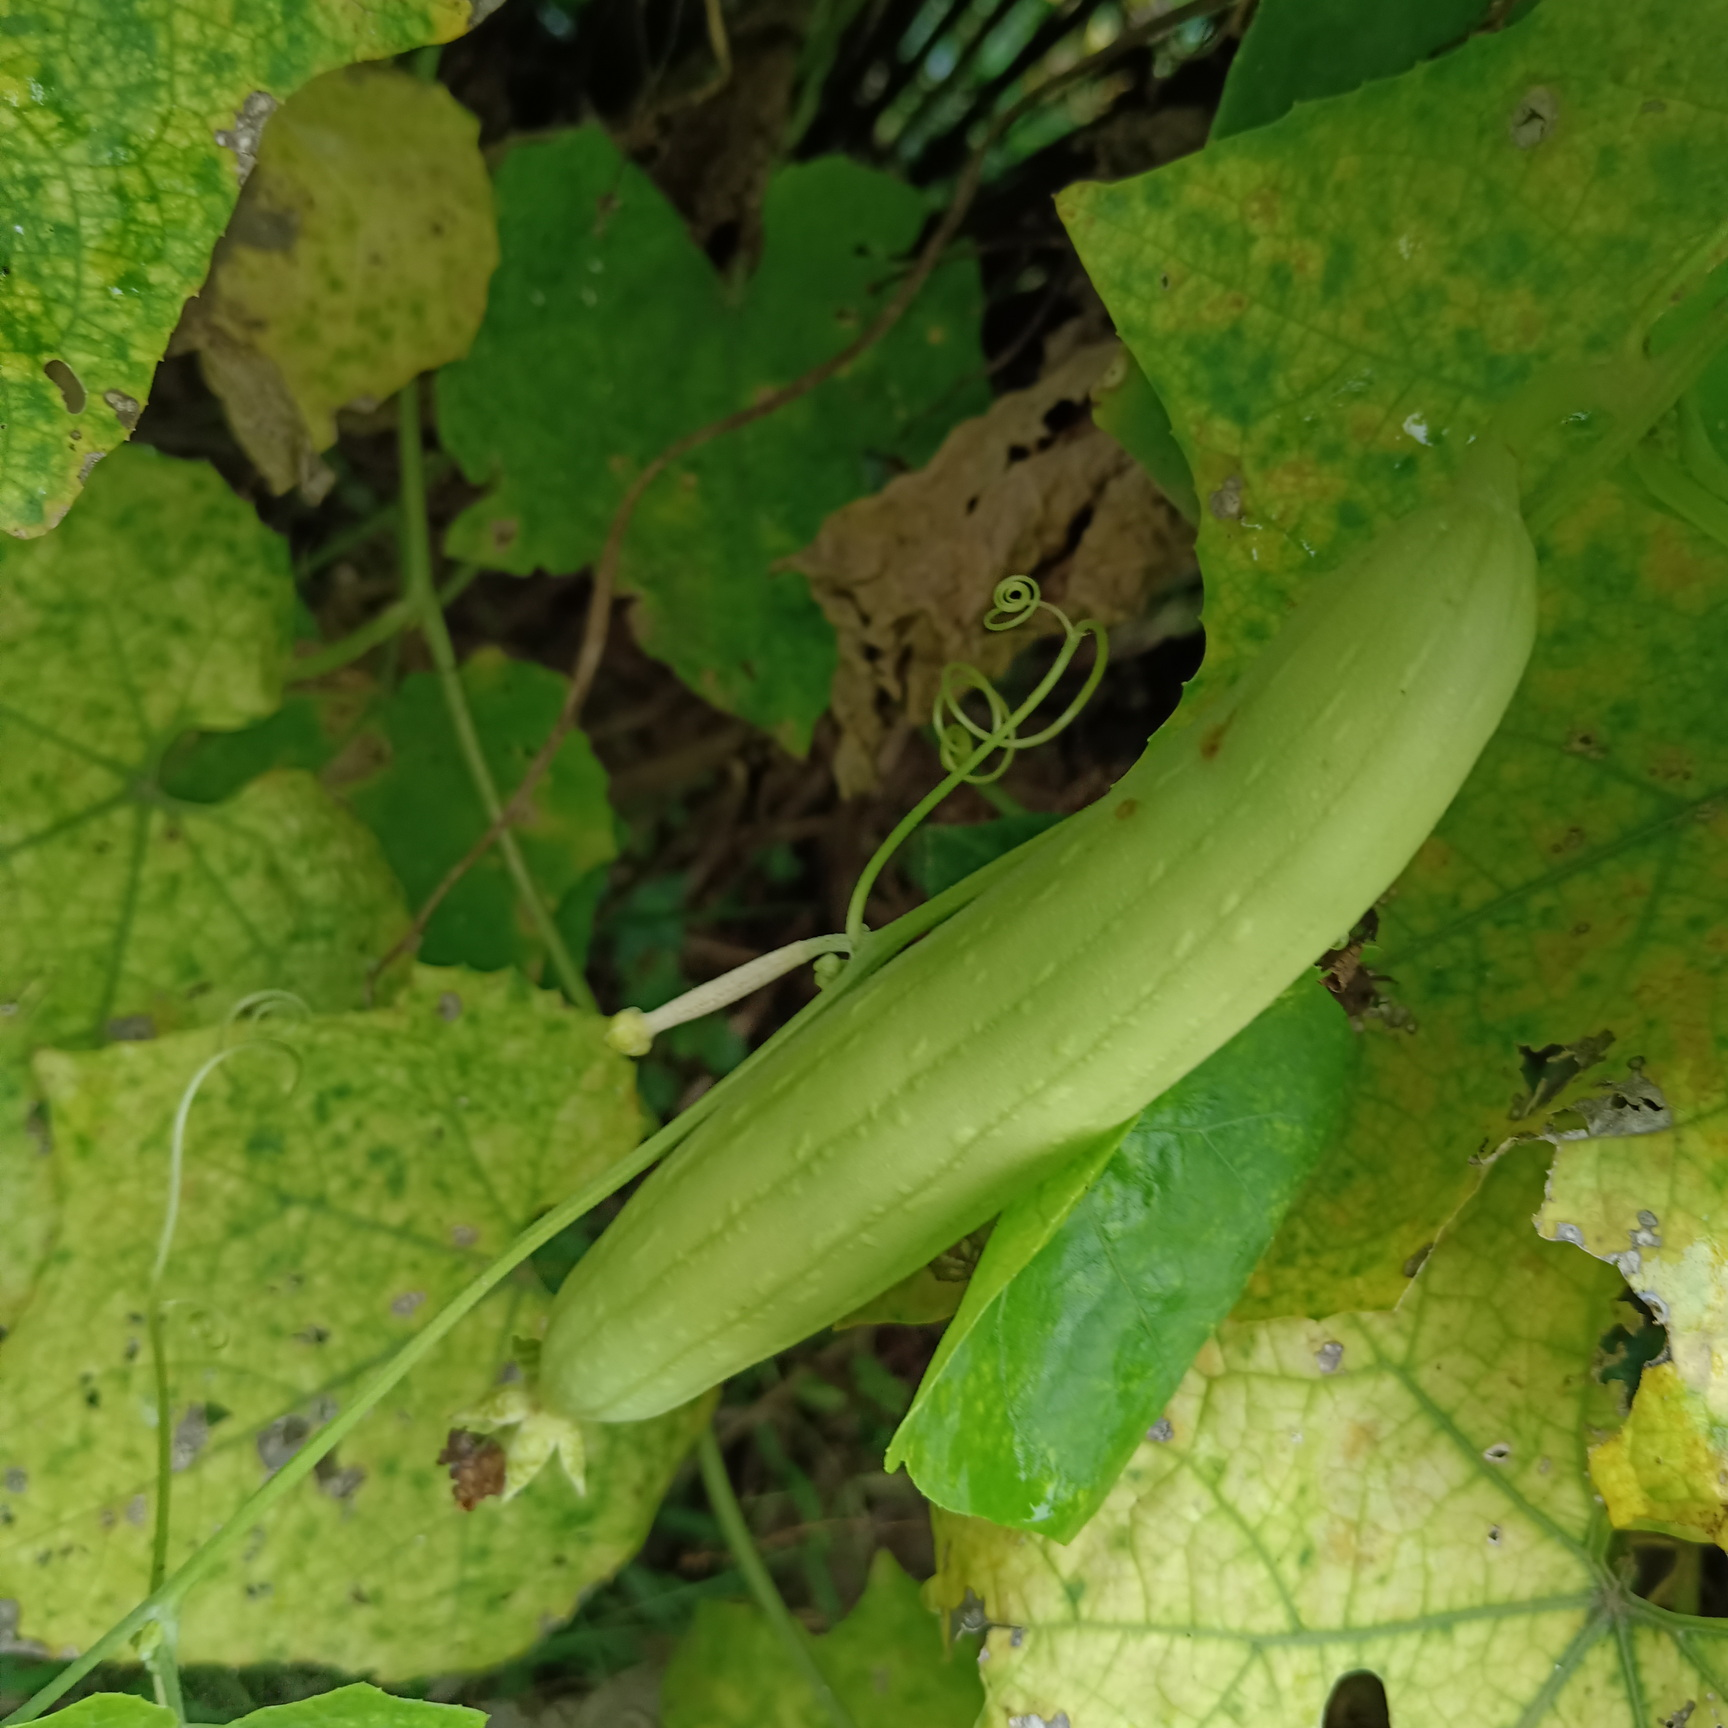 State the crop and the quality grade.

luffa, fresh
